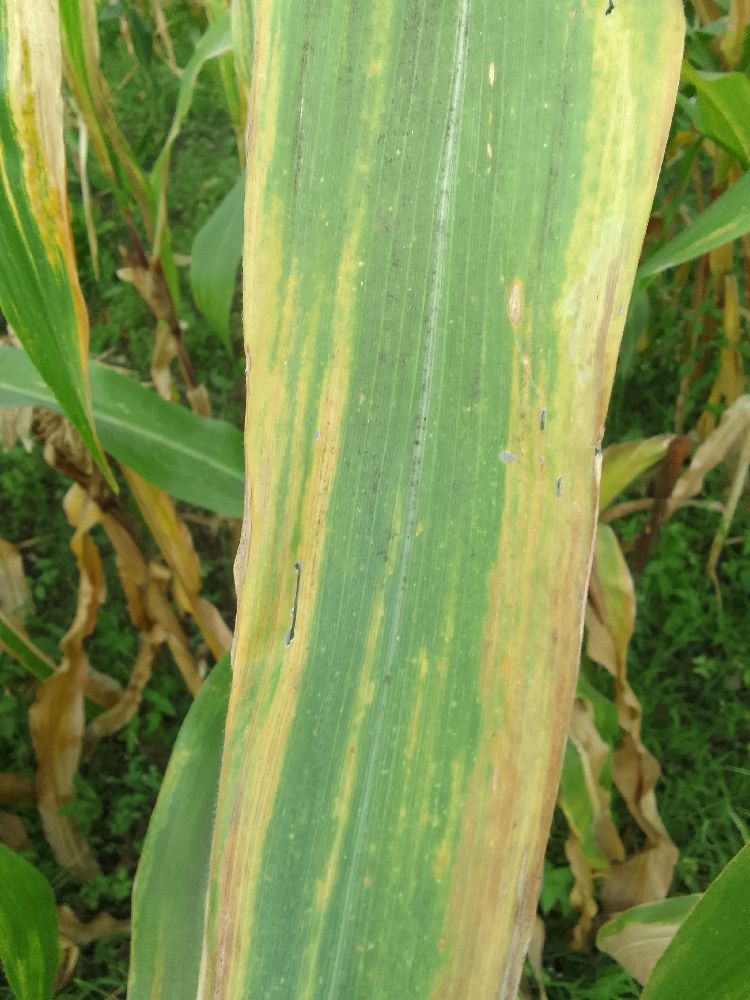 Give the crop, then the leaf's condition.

maize, maize lethal necrosis
